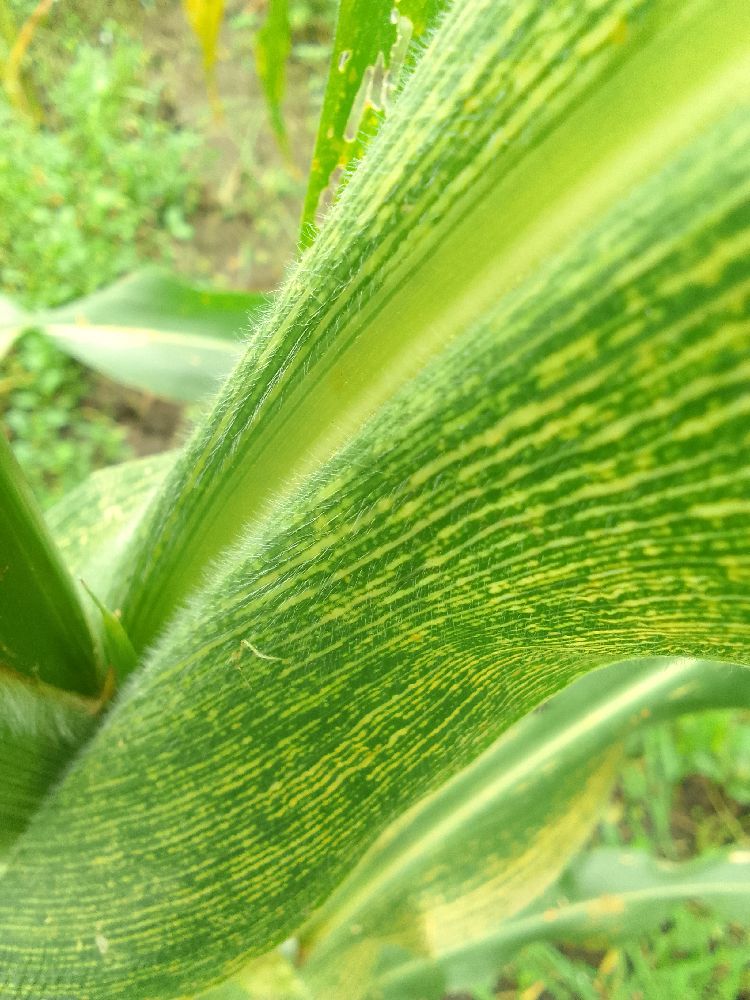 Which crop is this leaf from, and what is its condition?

maize, maize streak virus
